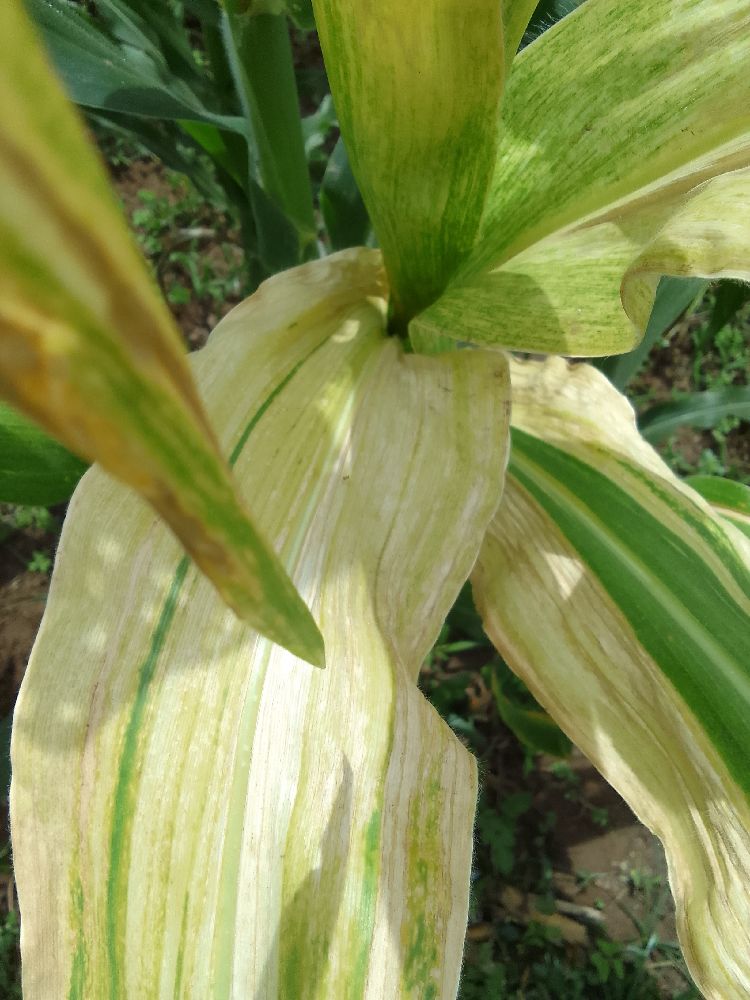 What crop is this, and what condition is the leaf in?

maize, maize lethal necrosis
